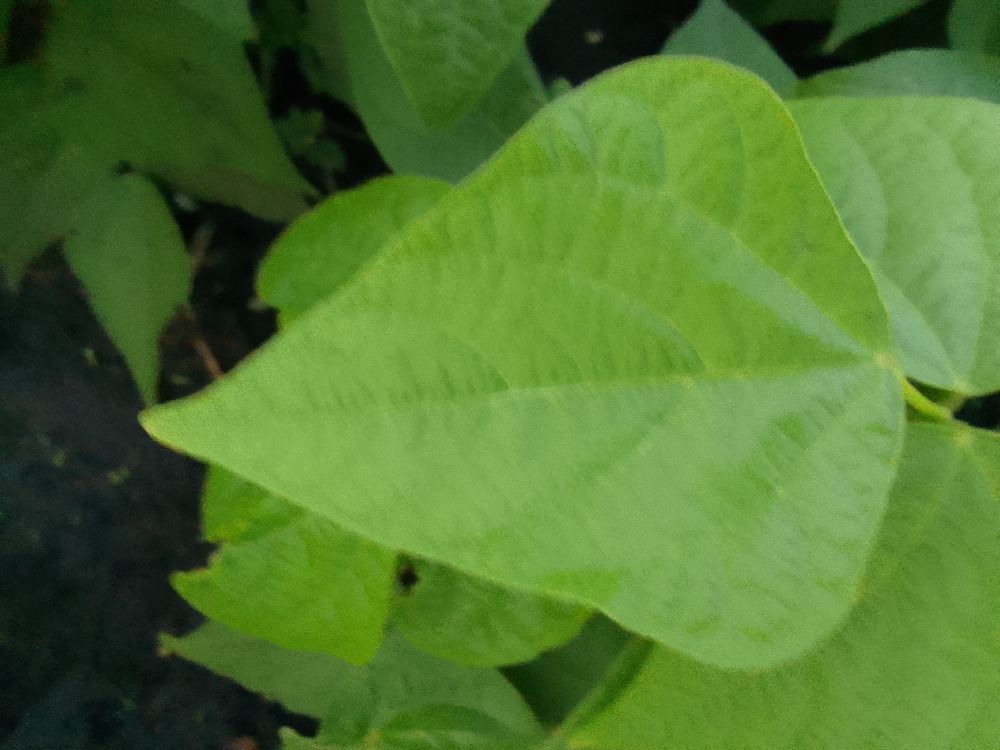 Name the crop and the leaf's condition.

common bean, healthy
